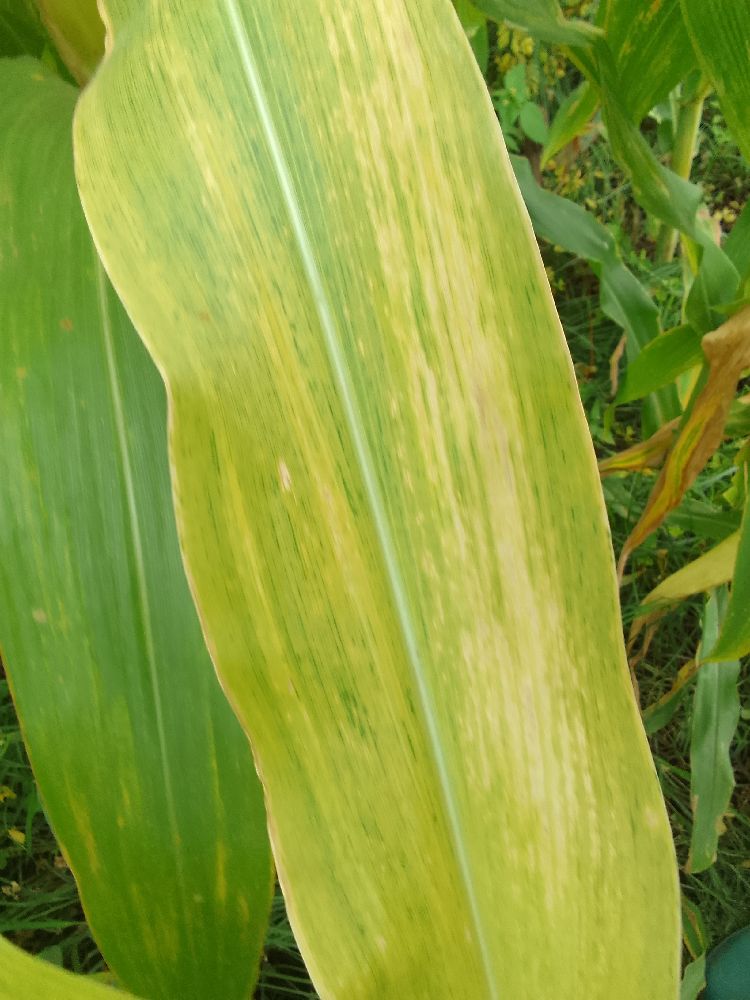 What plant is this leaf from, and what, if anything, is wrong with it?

maize, maize lethal necrosis
